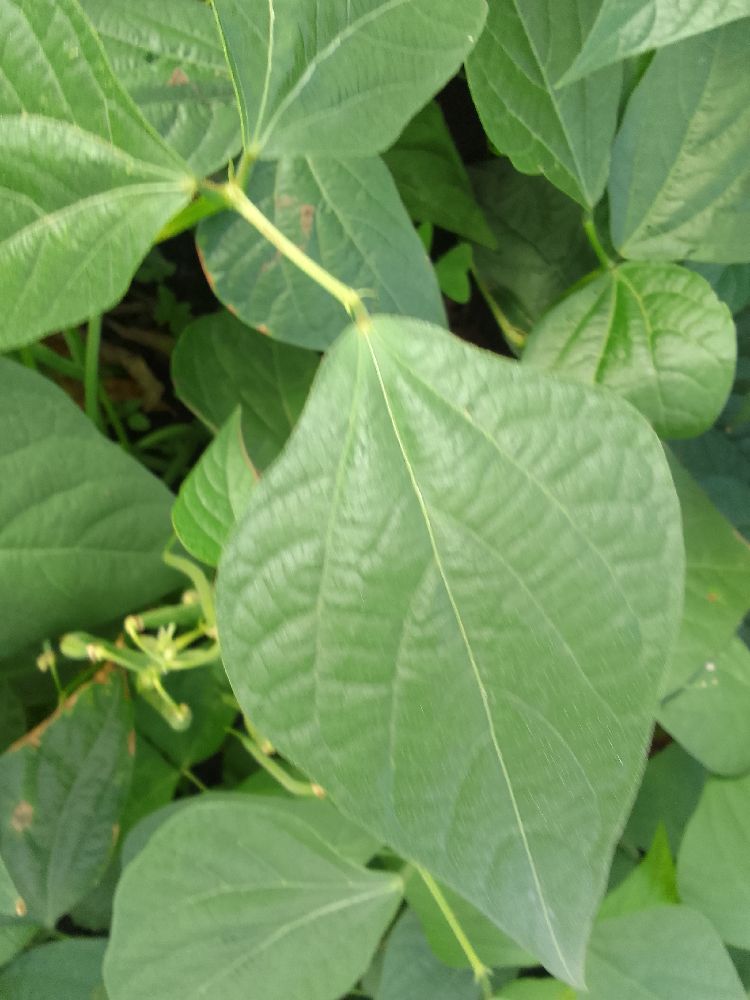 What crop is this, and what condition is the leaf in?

common bean, healthy
